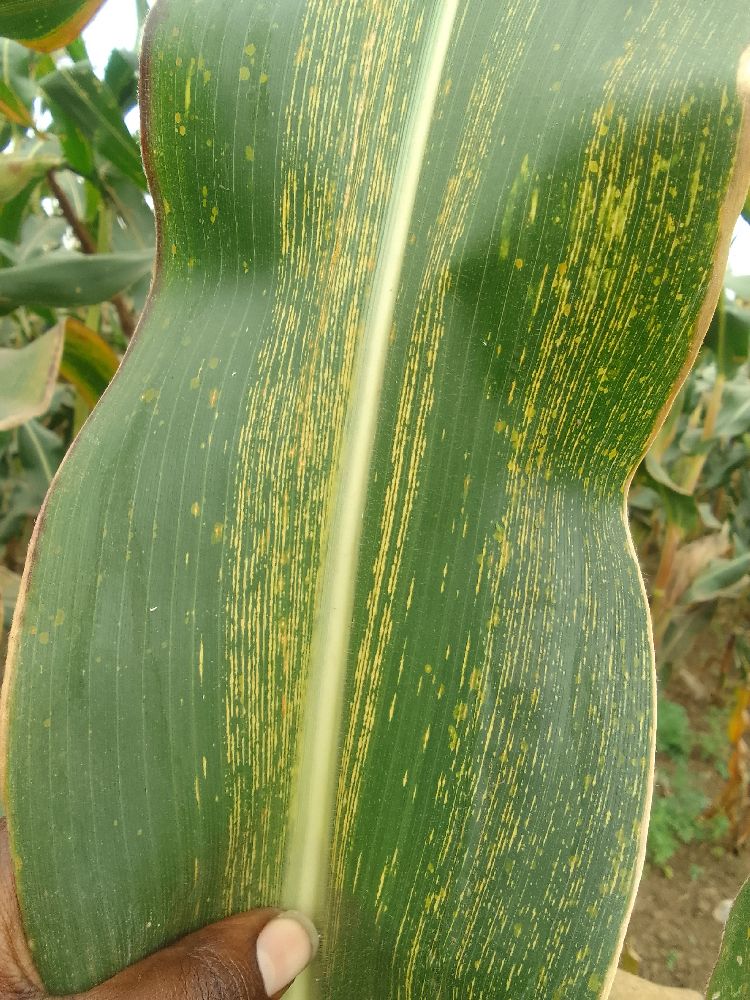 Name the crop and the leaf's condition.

maize, maize streak virus
